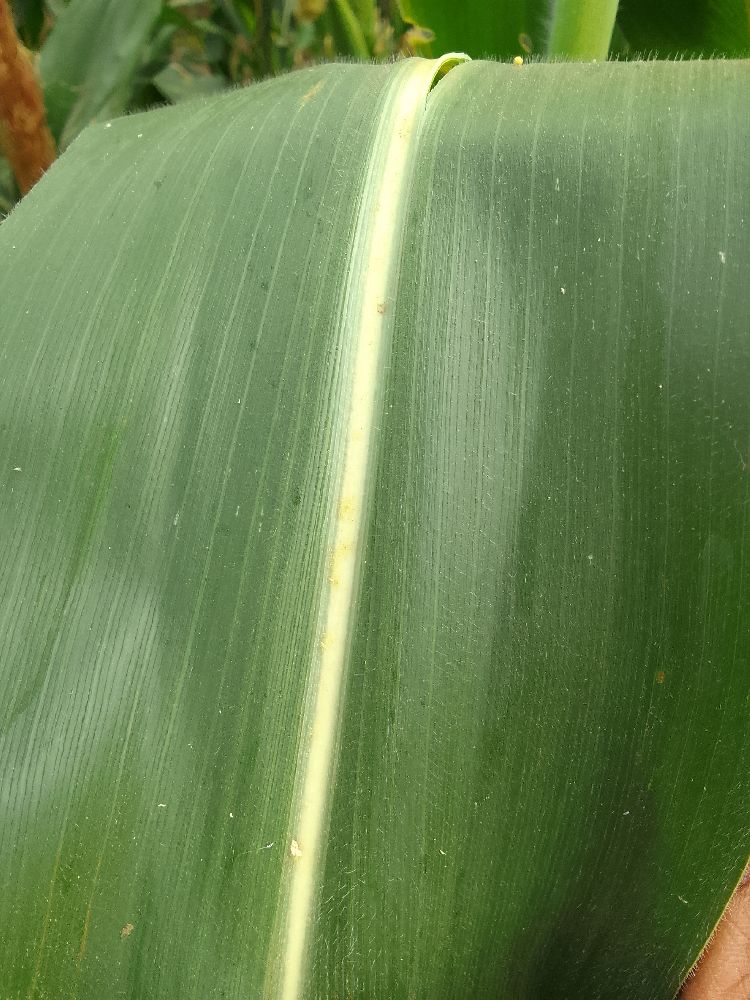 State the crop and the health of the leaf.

maize, healthy
